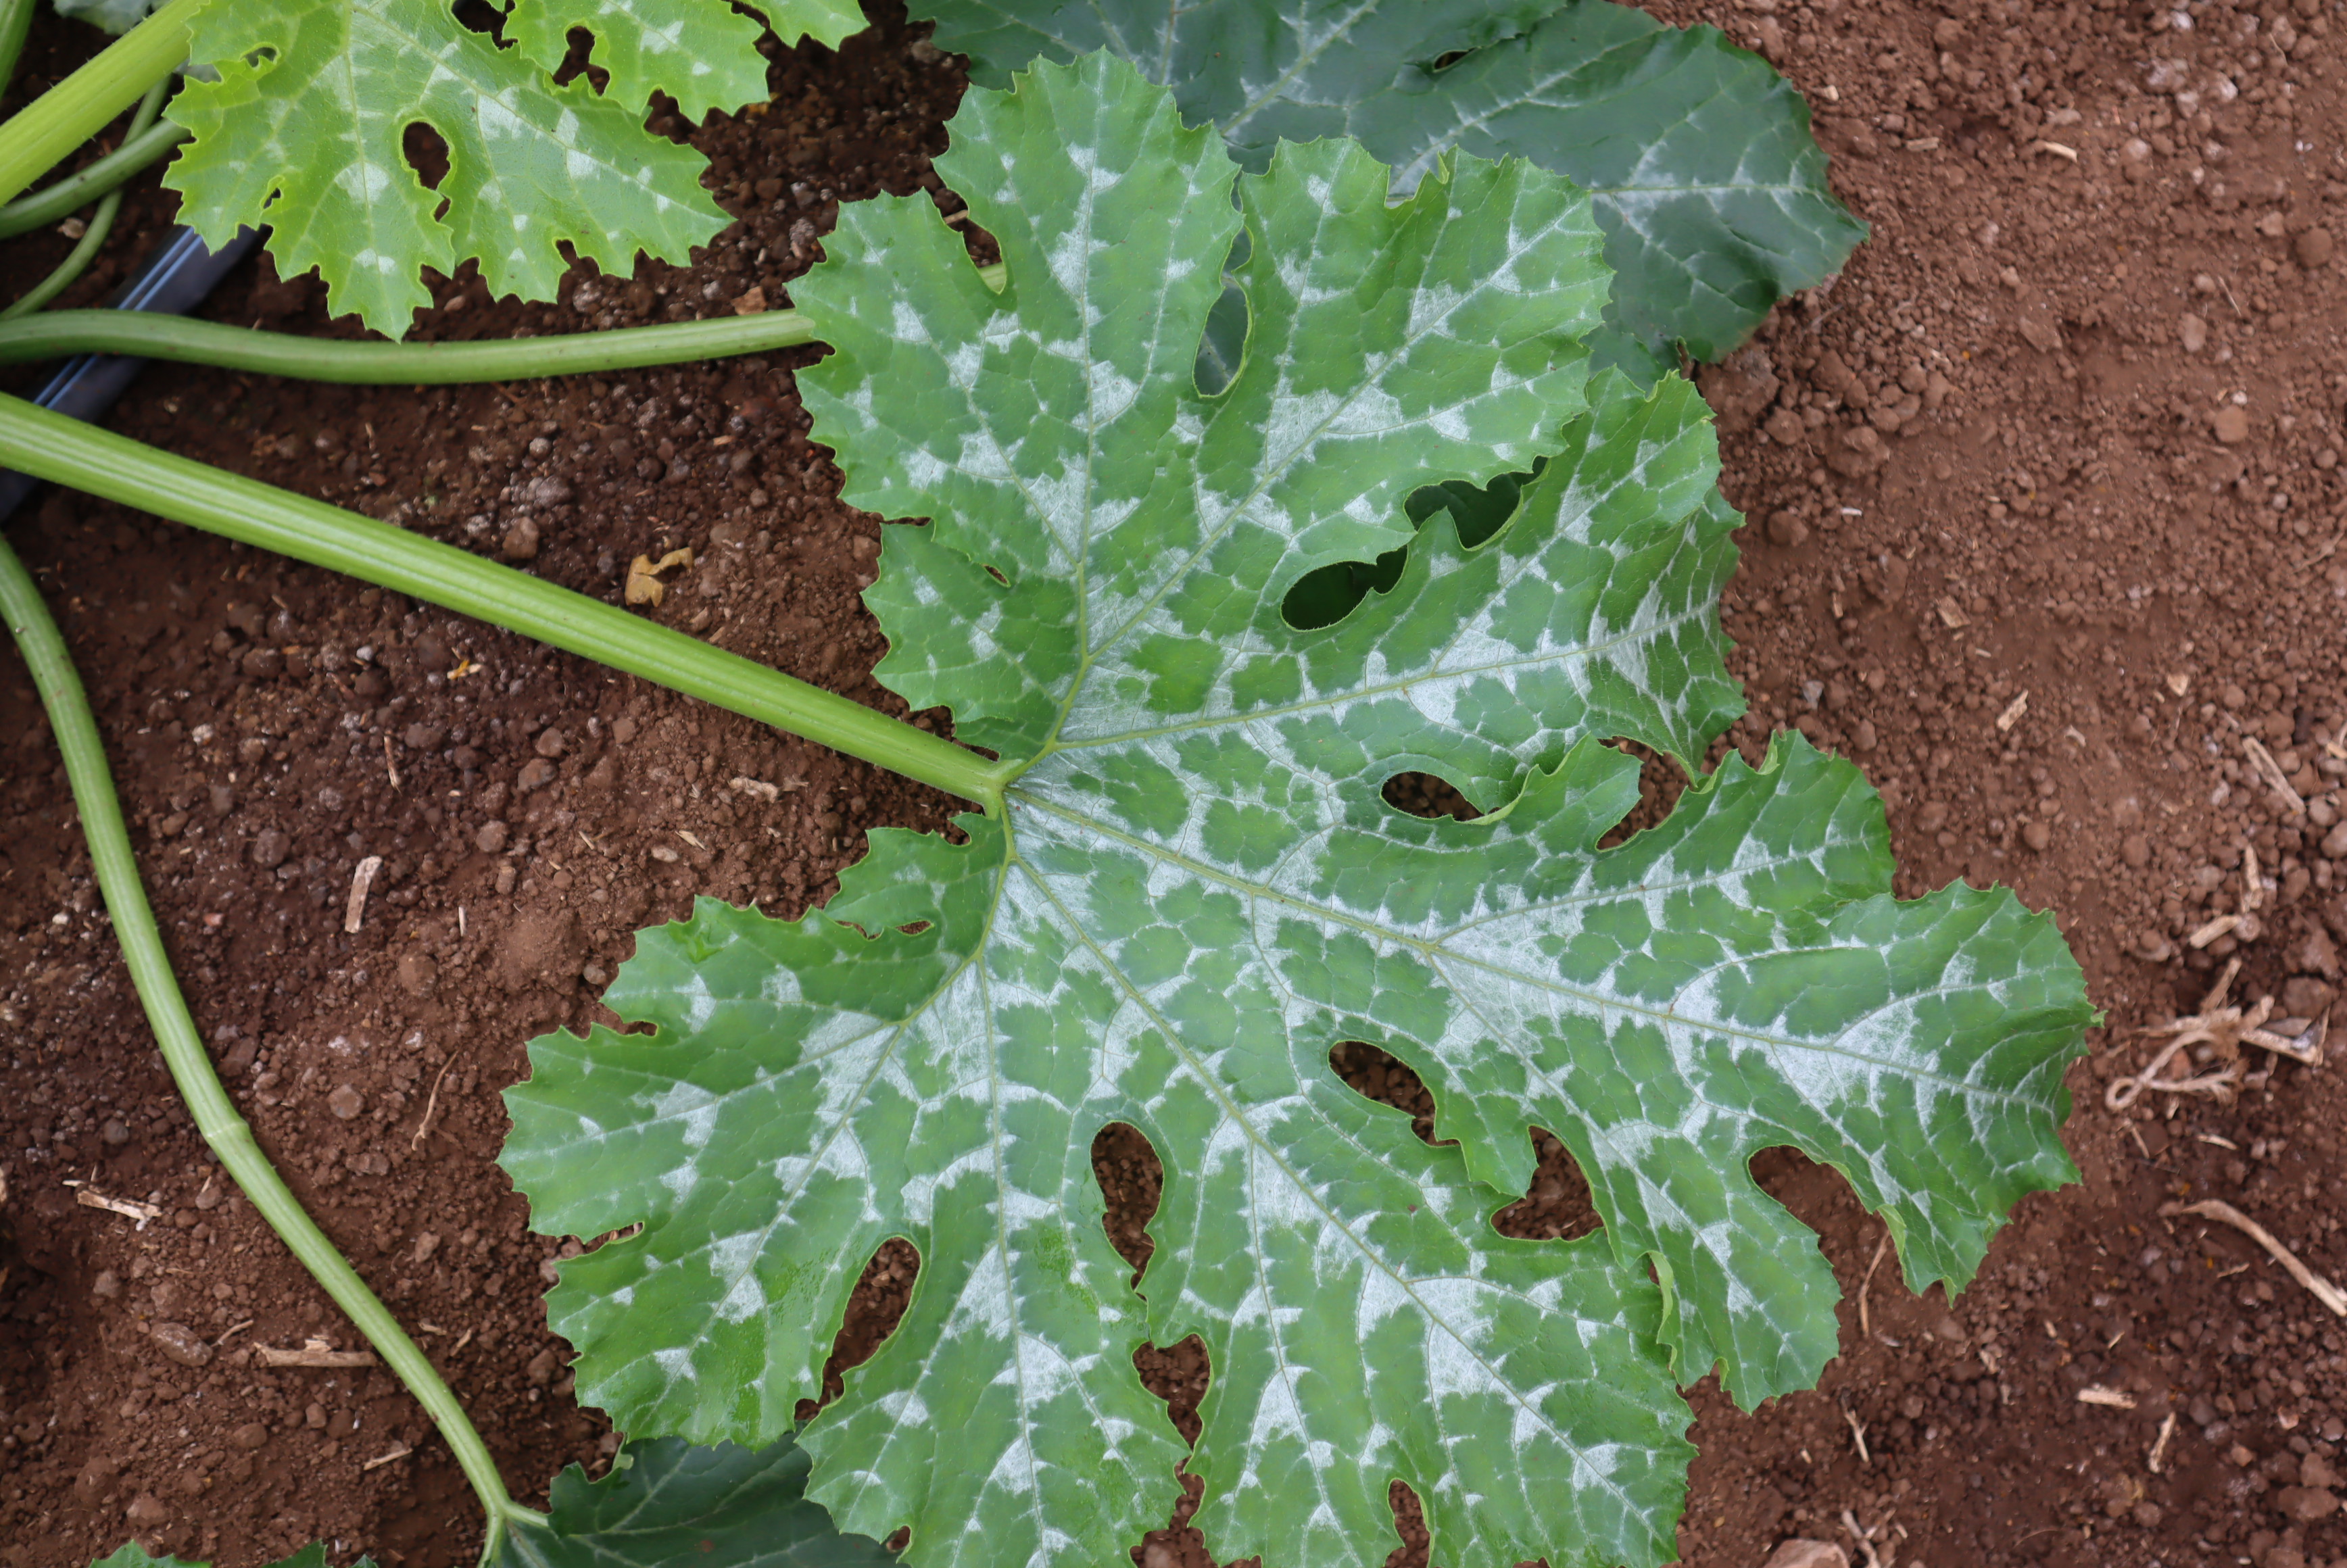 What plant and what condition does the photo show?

zucchini, healthy
